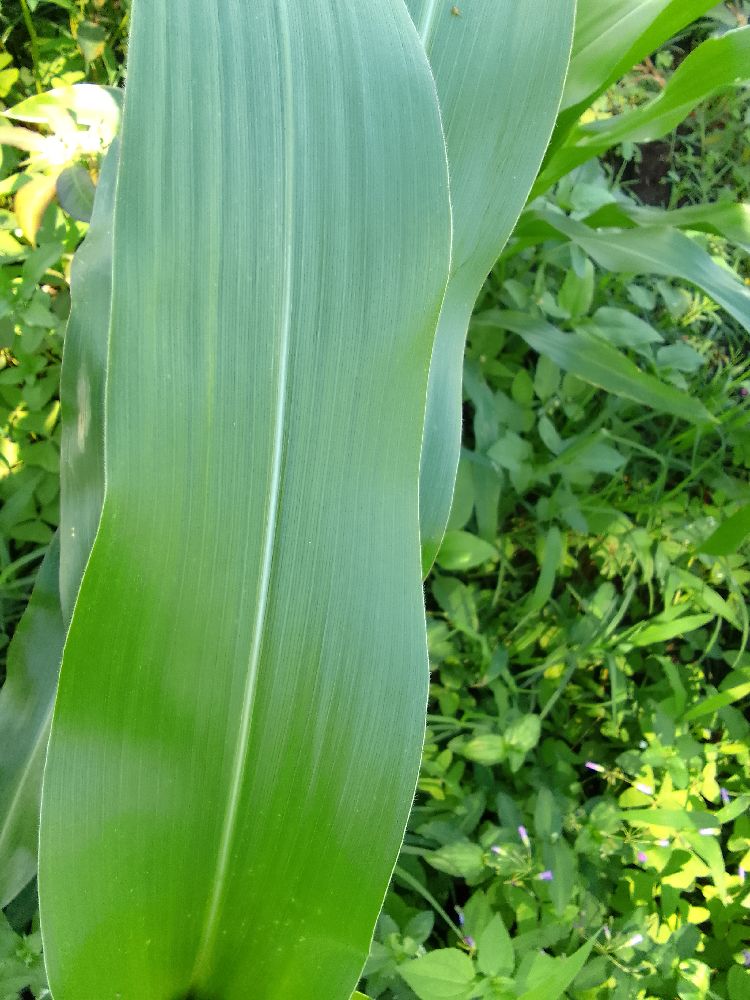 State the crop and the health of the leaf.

maize, healthy
